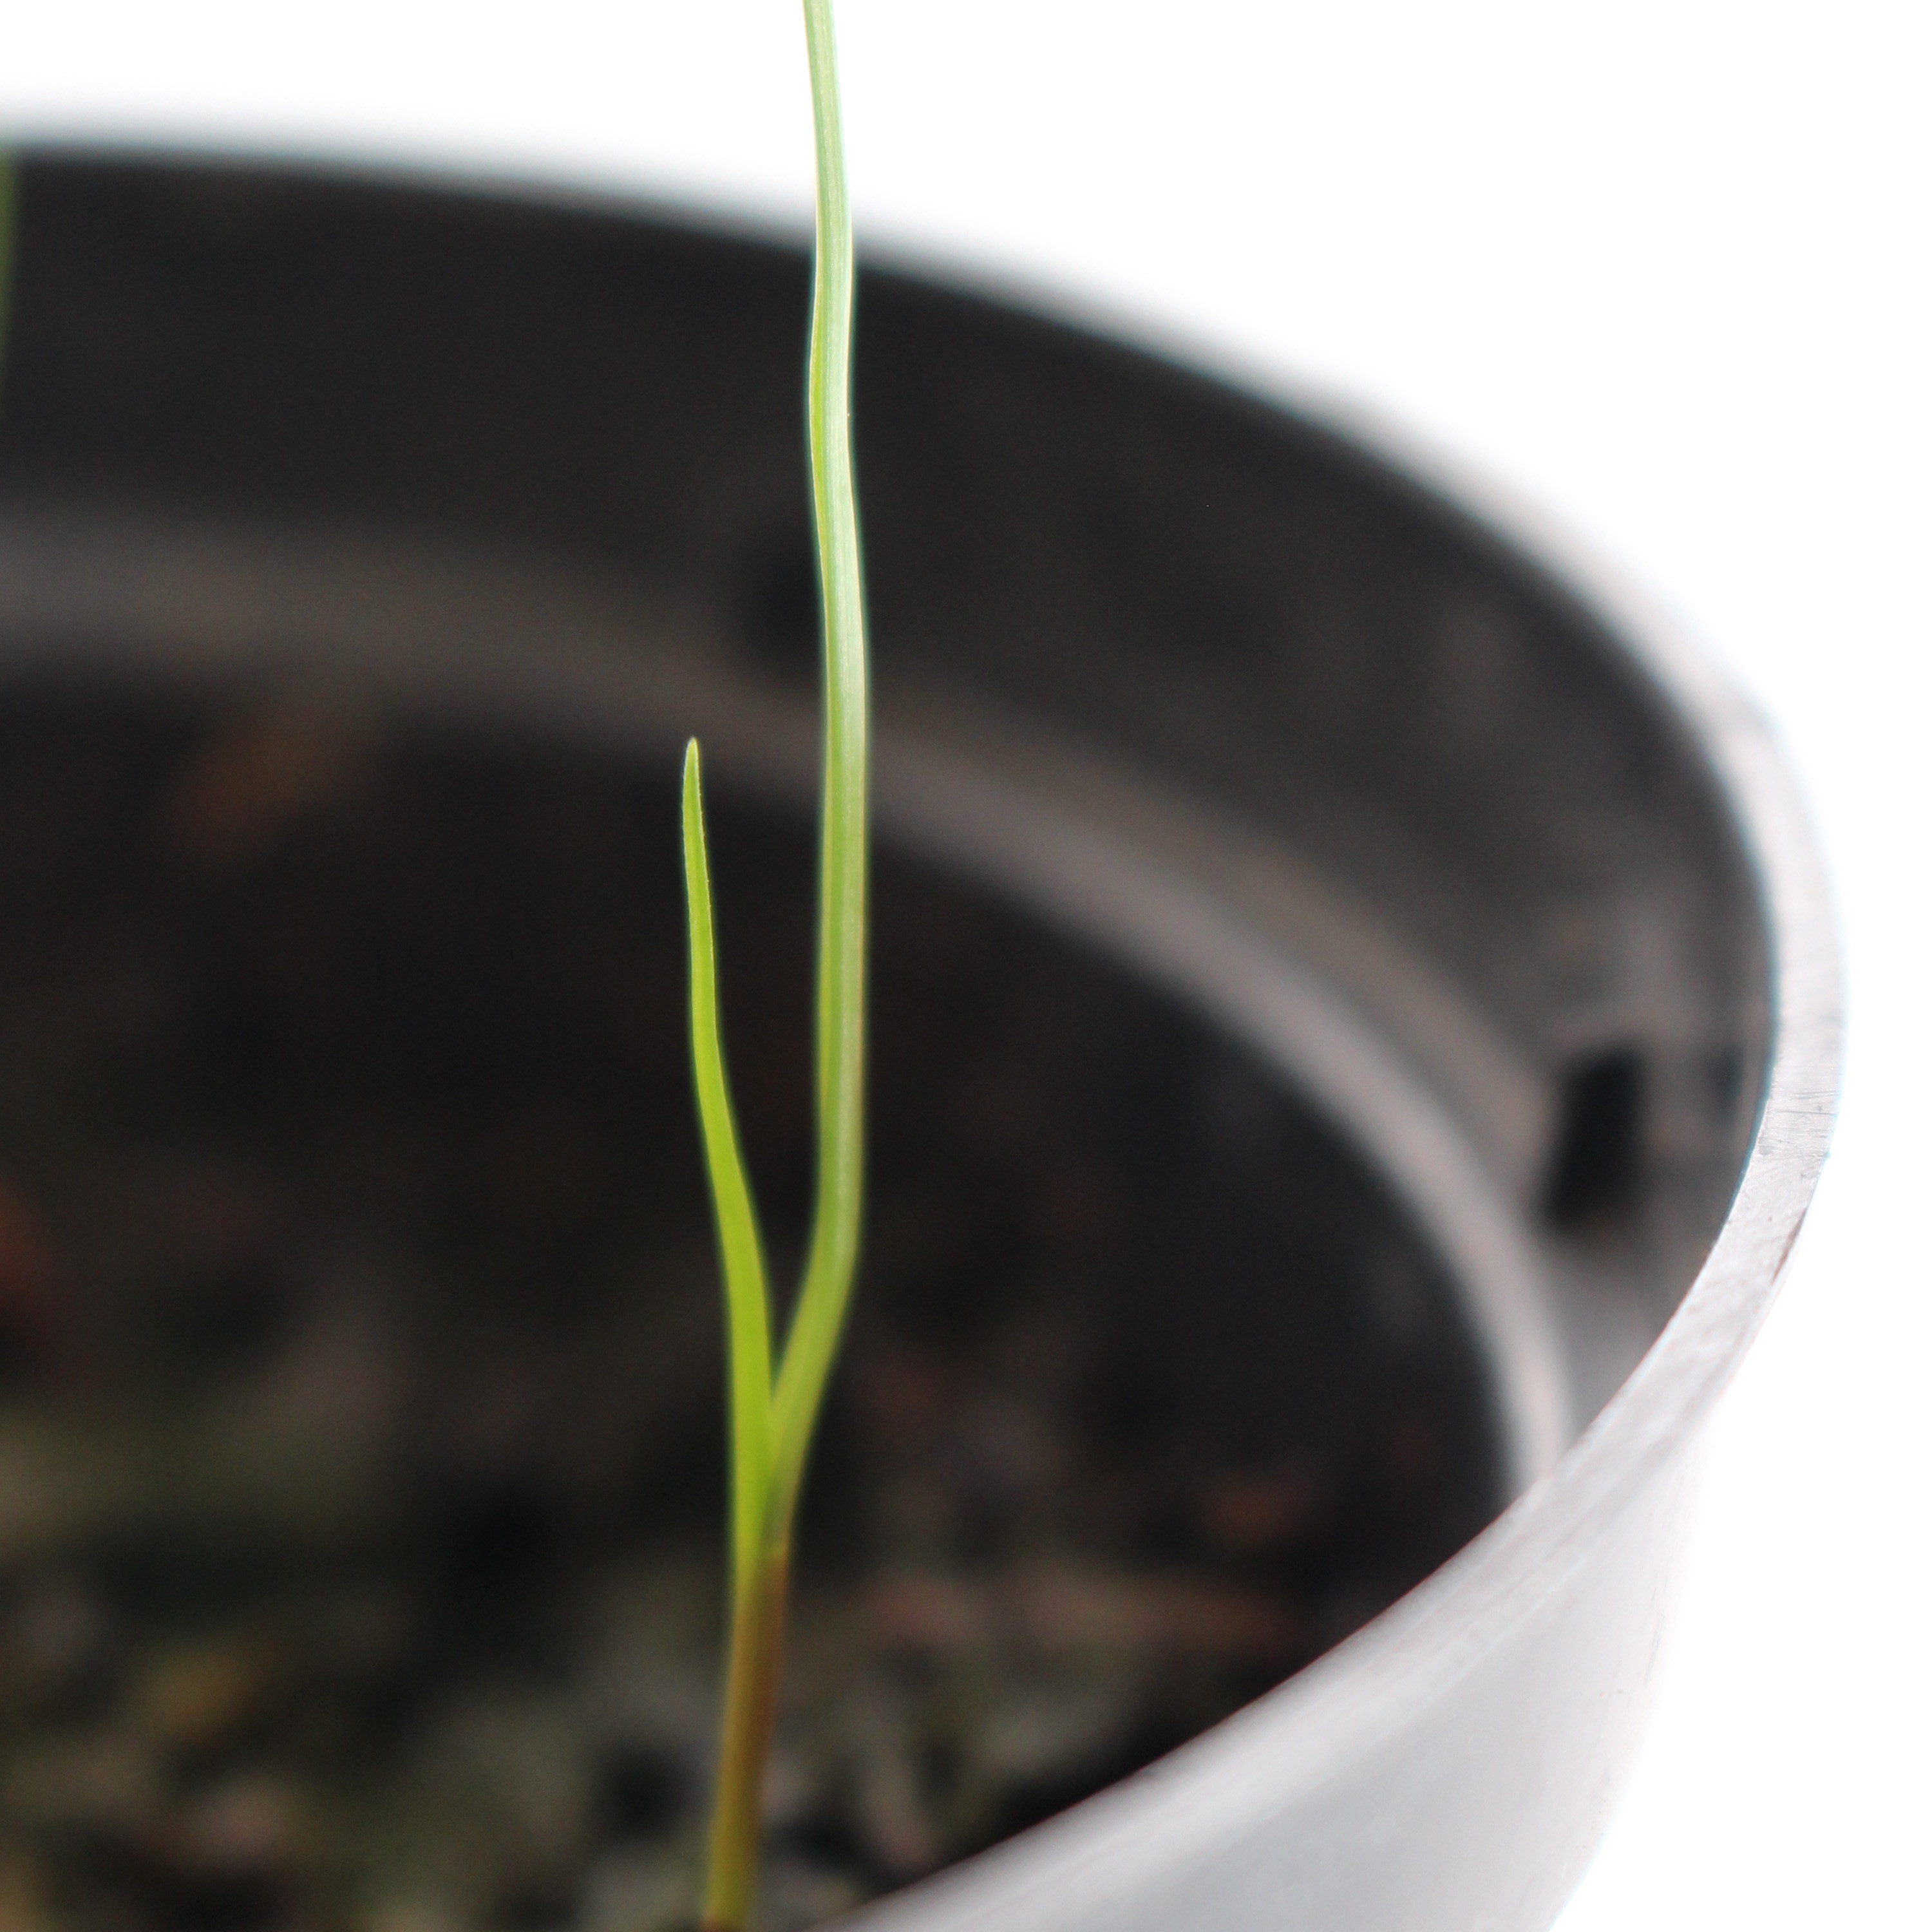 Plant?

Lolium multiflorum
